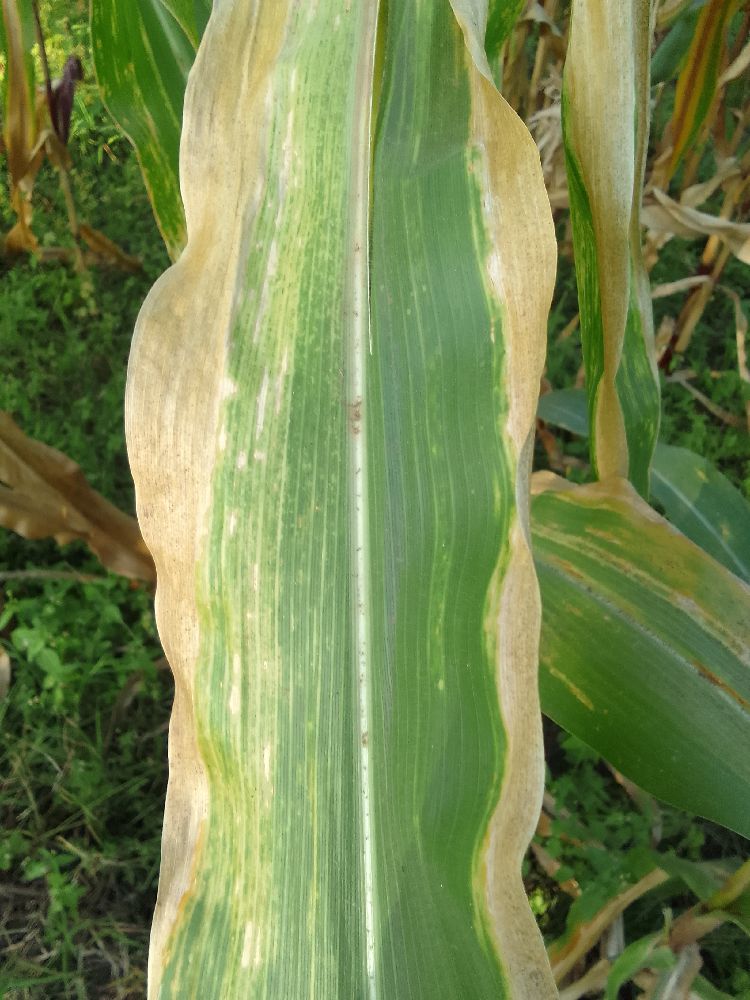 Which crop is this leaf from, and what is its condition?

maize, maize lethal necrosis
